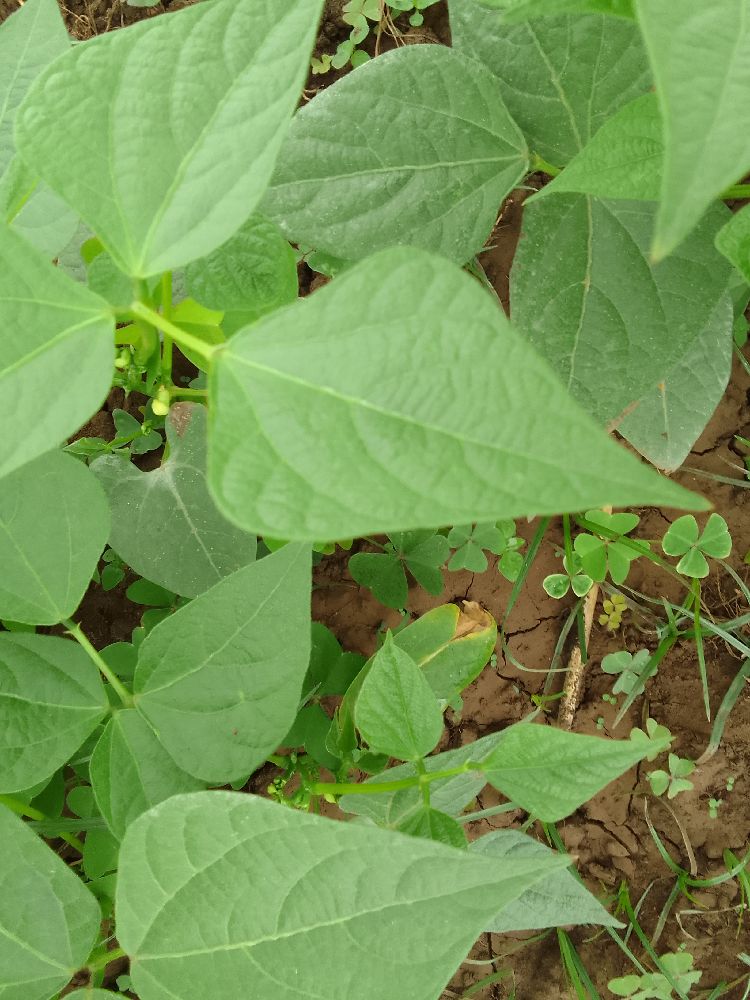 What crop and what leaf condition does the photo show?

common bean, healthy
